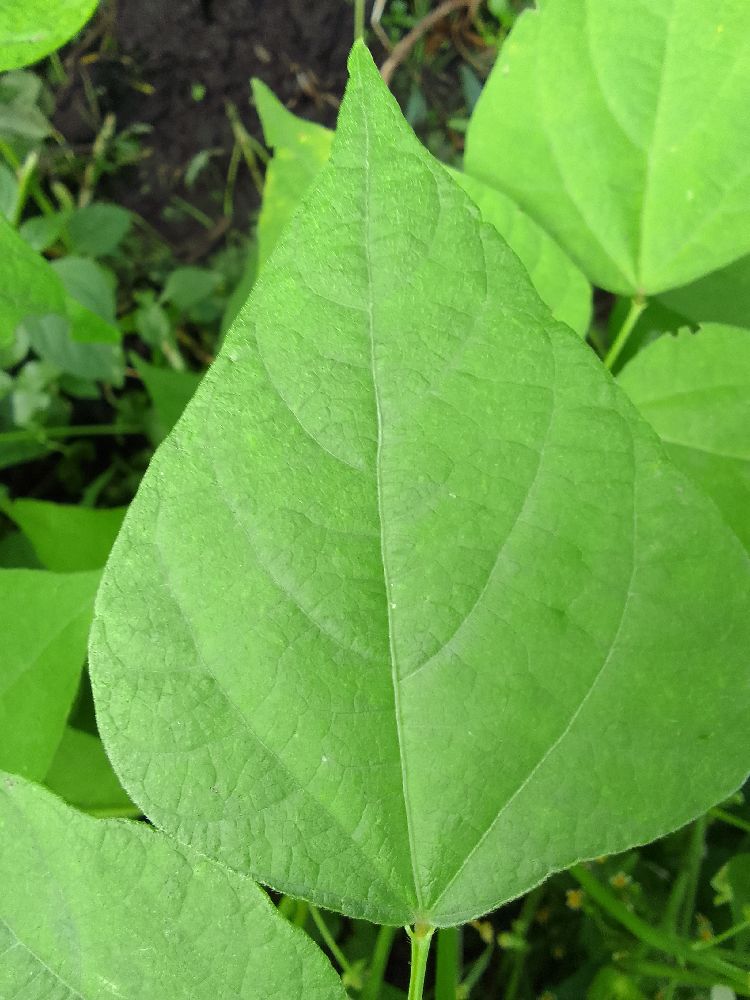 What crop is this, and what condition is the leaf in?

common bean, healthy
